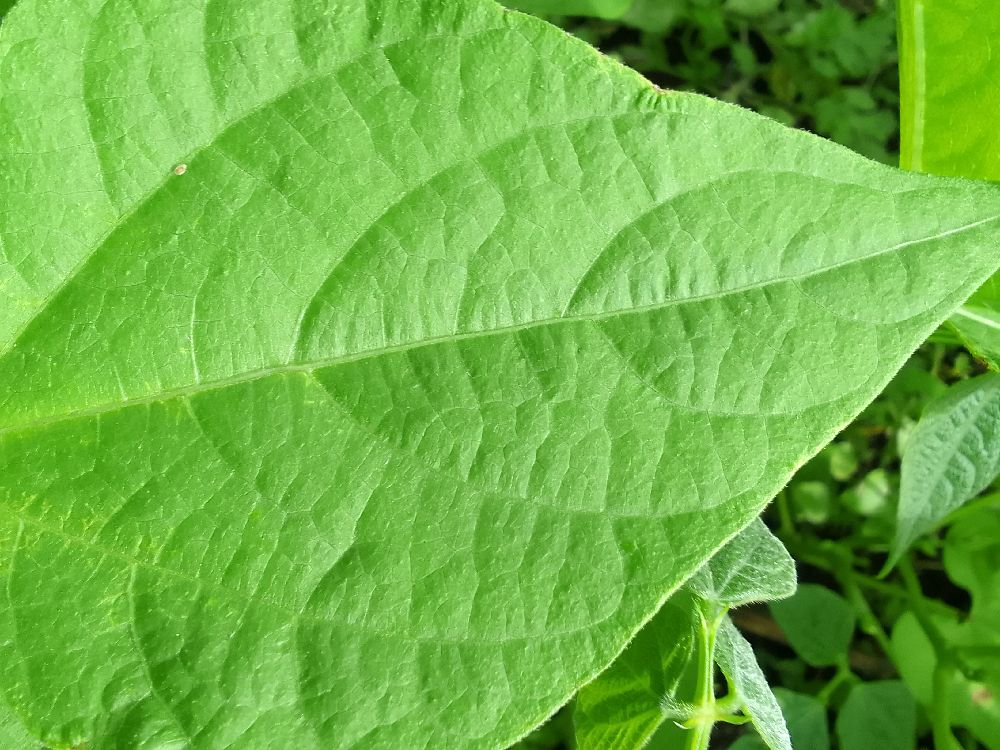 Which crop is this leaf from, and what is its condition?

common bean, healthy
